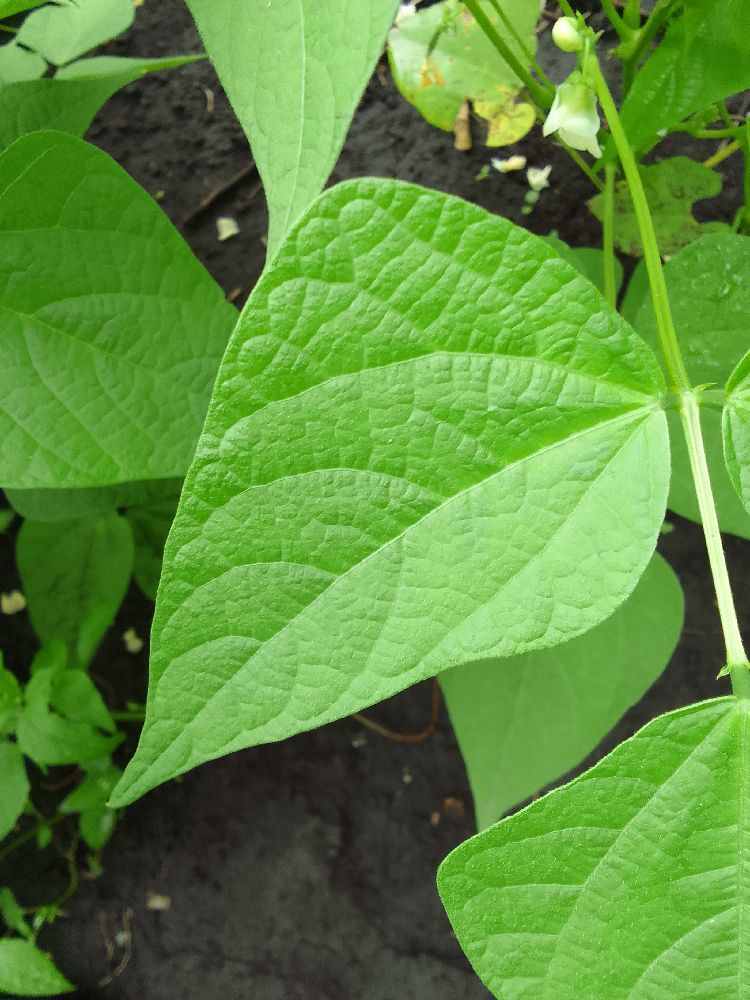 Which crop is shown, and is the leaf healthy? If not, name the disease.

common bean, healthy
